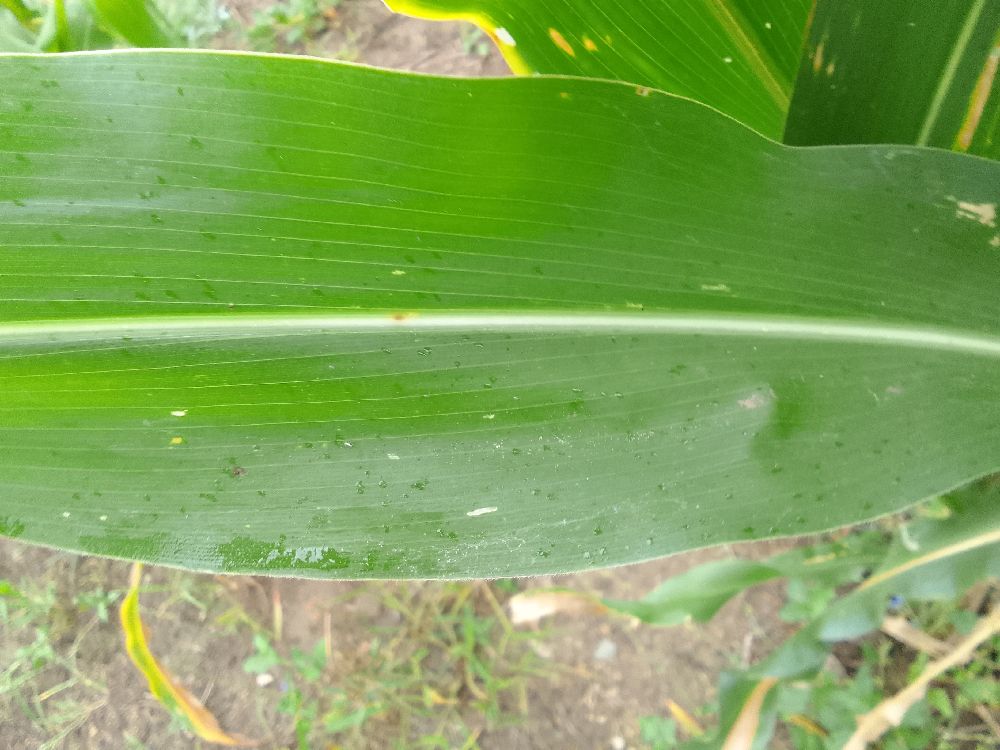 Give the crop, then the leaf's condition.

maize, healthy
